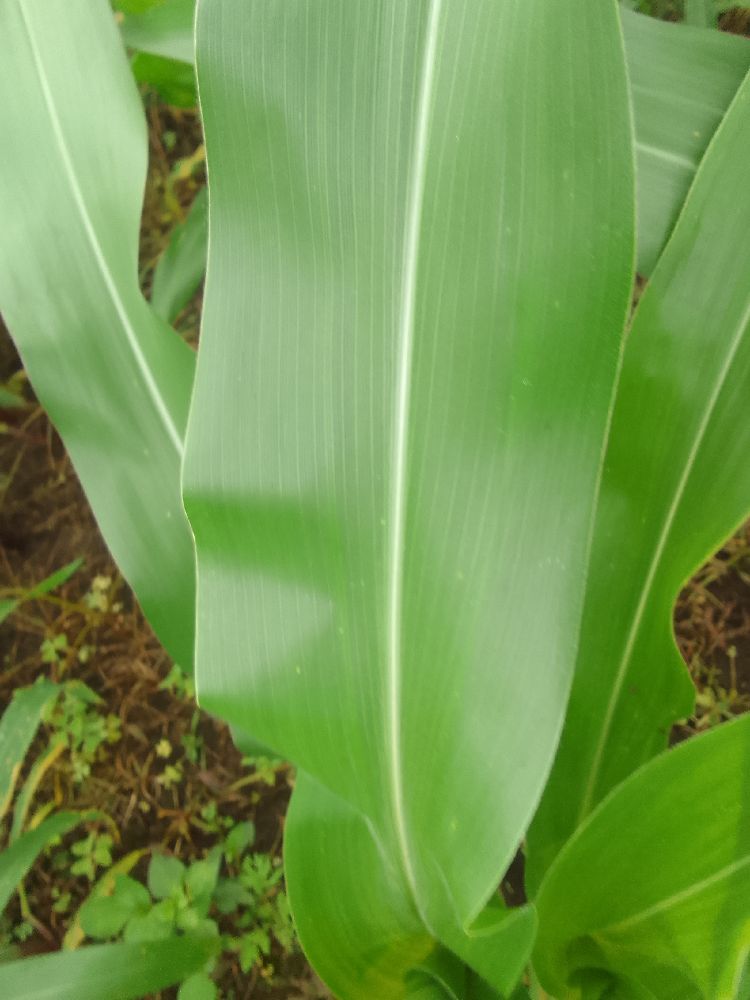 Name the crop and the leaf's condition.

maize, healthy
